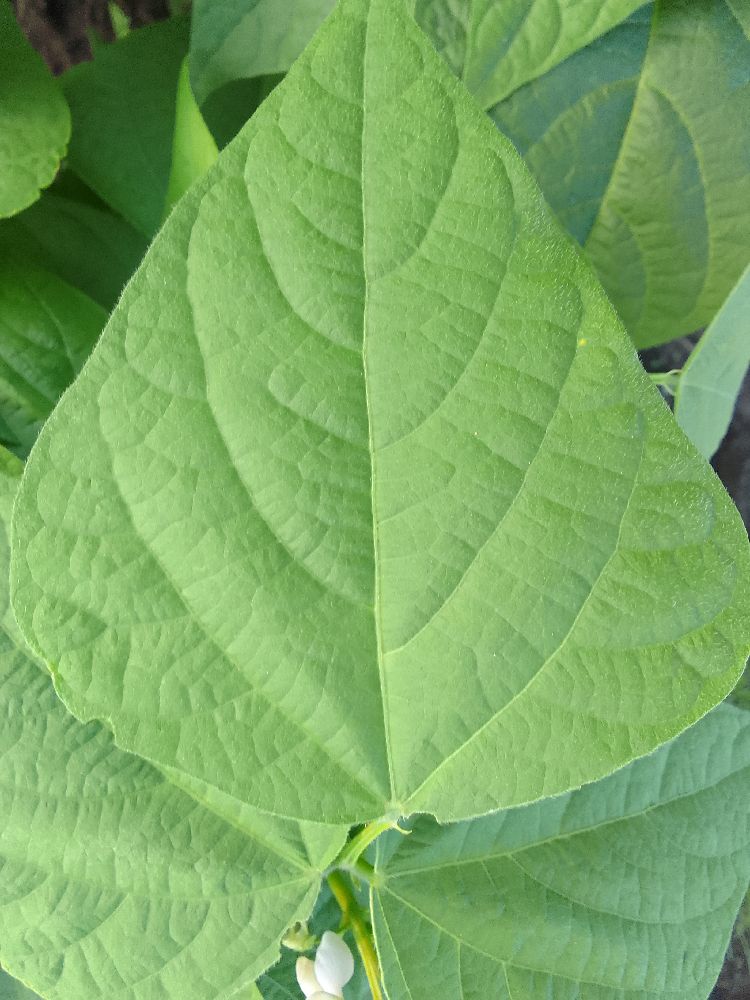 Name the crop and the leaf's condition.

common bean, healthy
